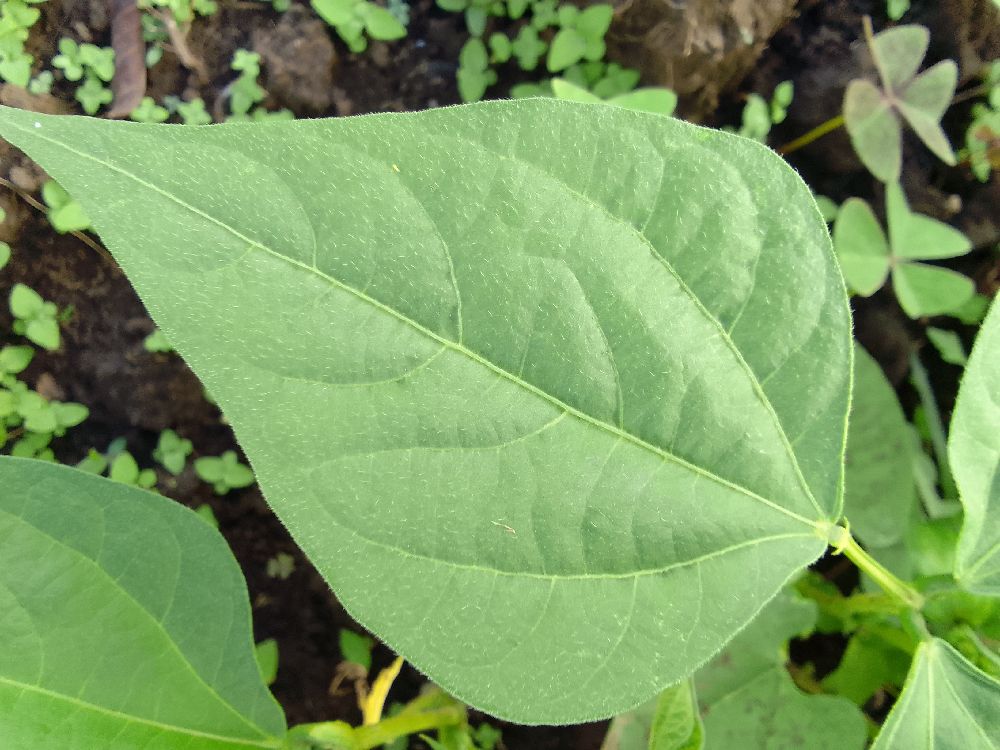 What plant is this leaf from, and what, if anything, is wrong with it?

common bean, healthy
